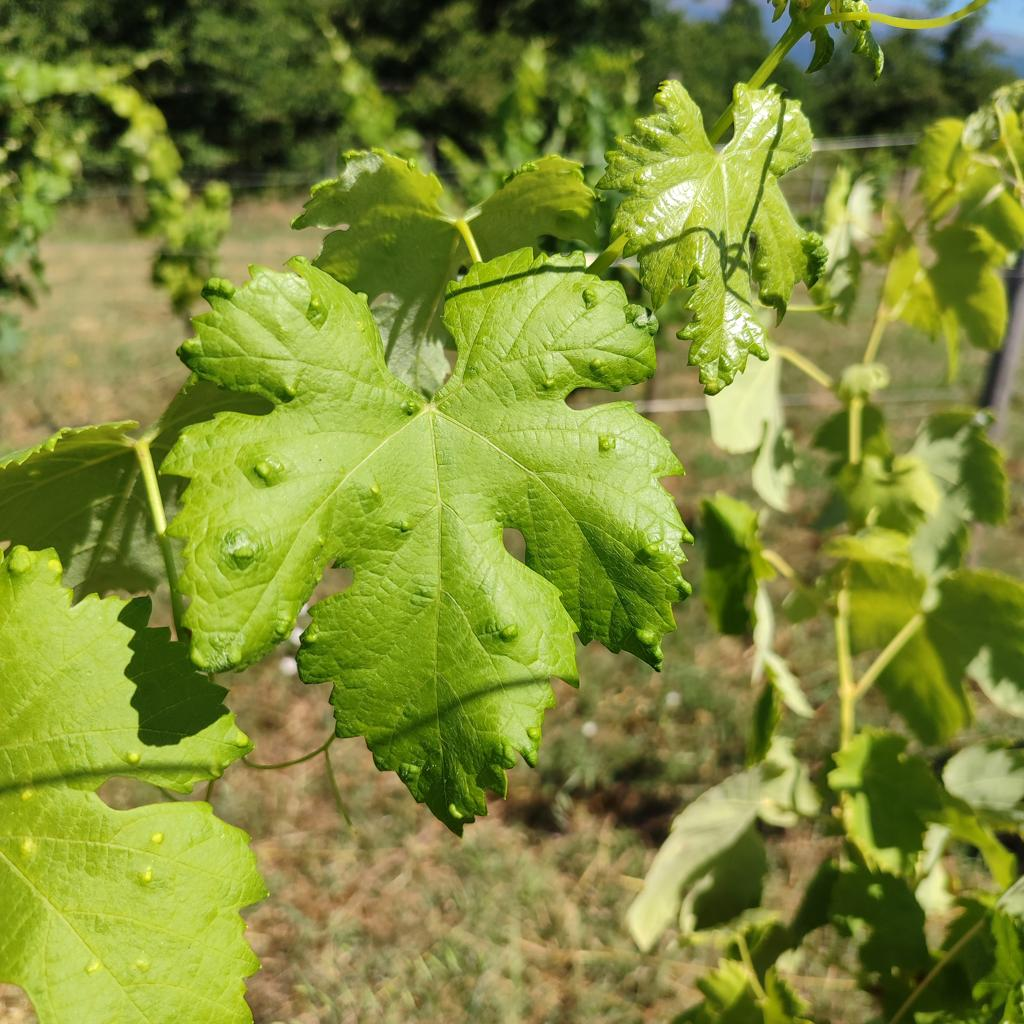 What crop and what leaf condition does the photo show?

grapevine, erineum mite
